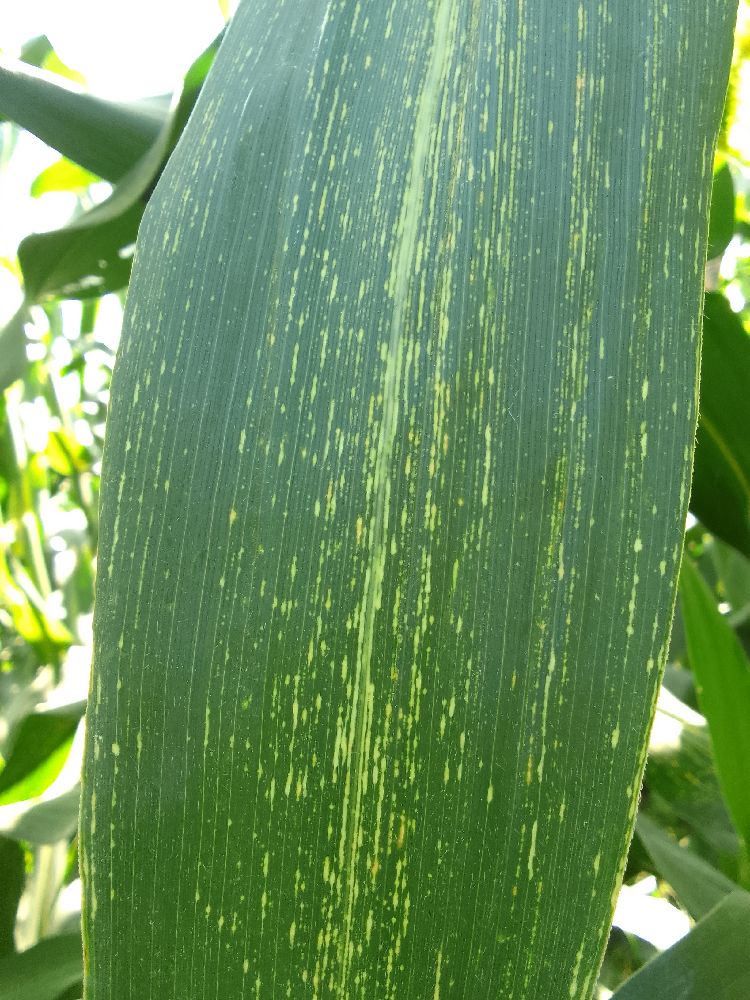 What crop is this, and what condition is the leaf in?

maize, maize streak virus
